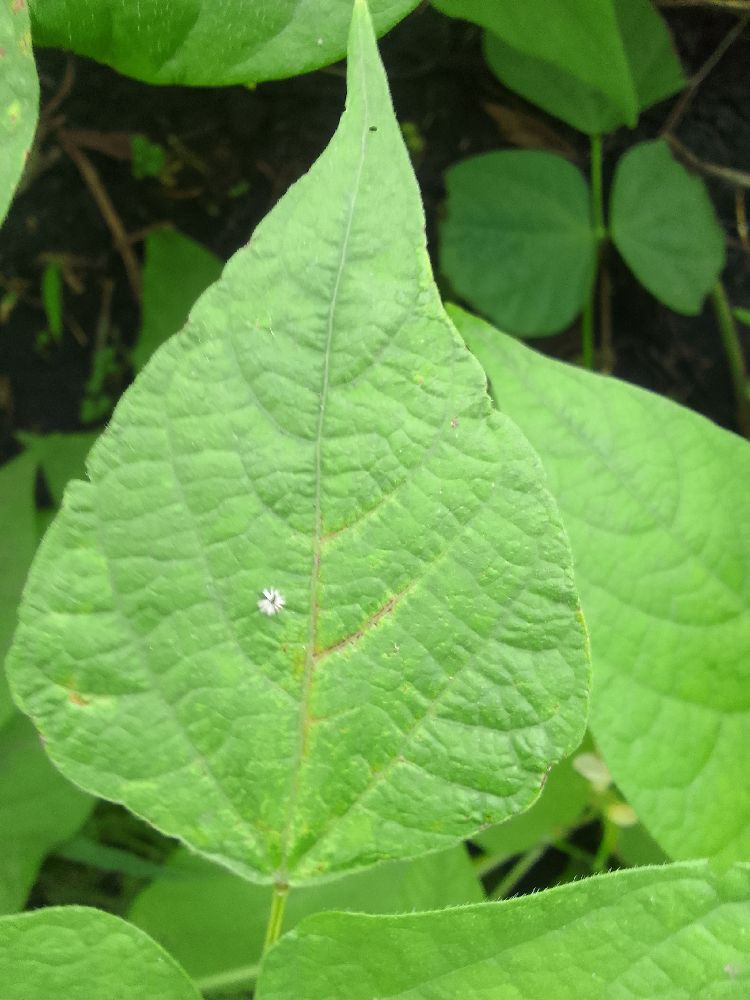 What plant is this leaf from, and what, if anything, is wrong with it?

common bean, healthy
